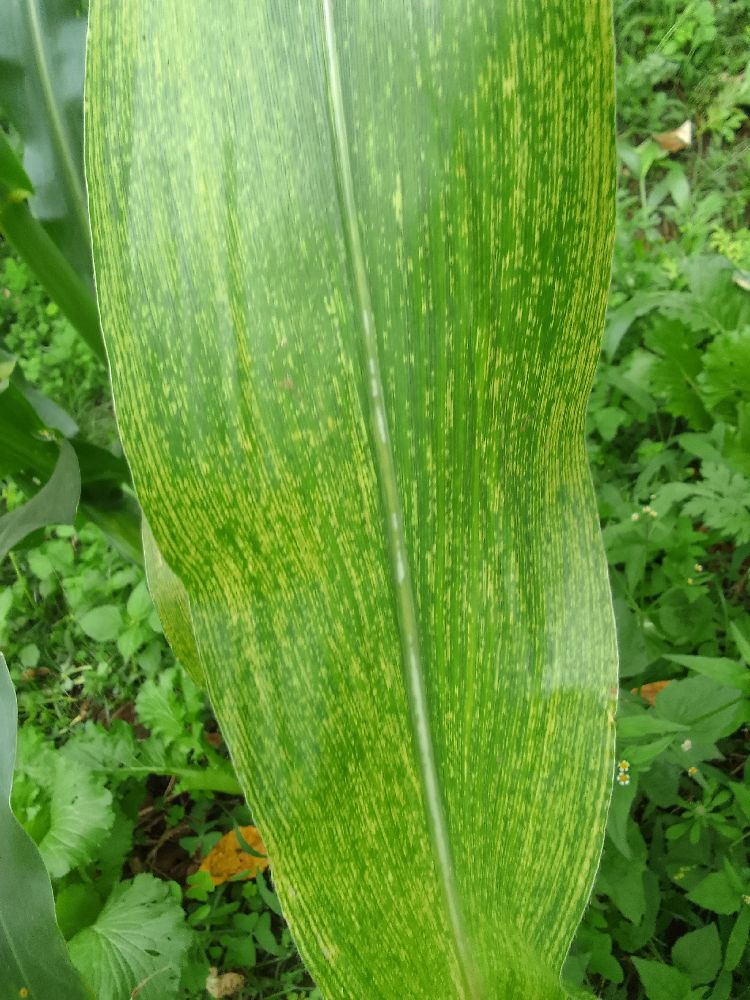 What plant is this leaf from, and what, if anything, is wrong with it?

maize, maize lethal necrosis
